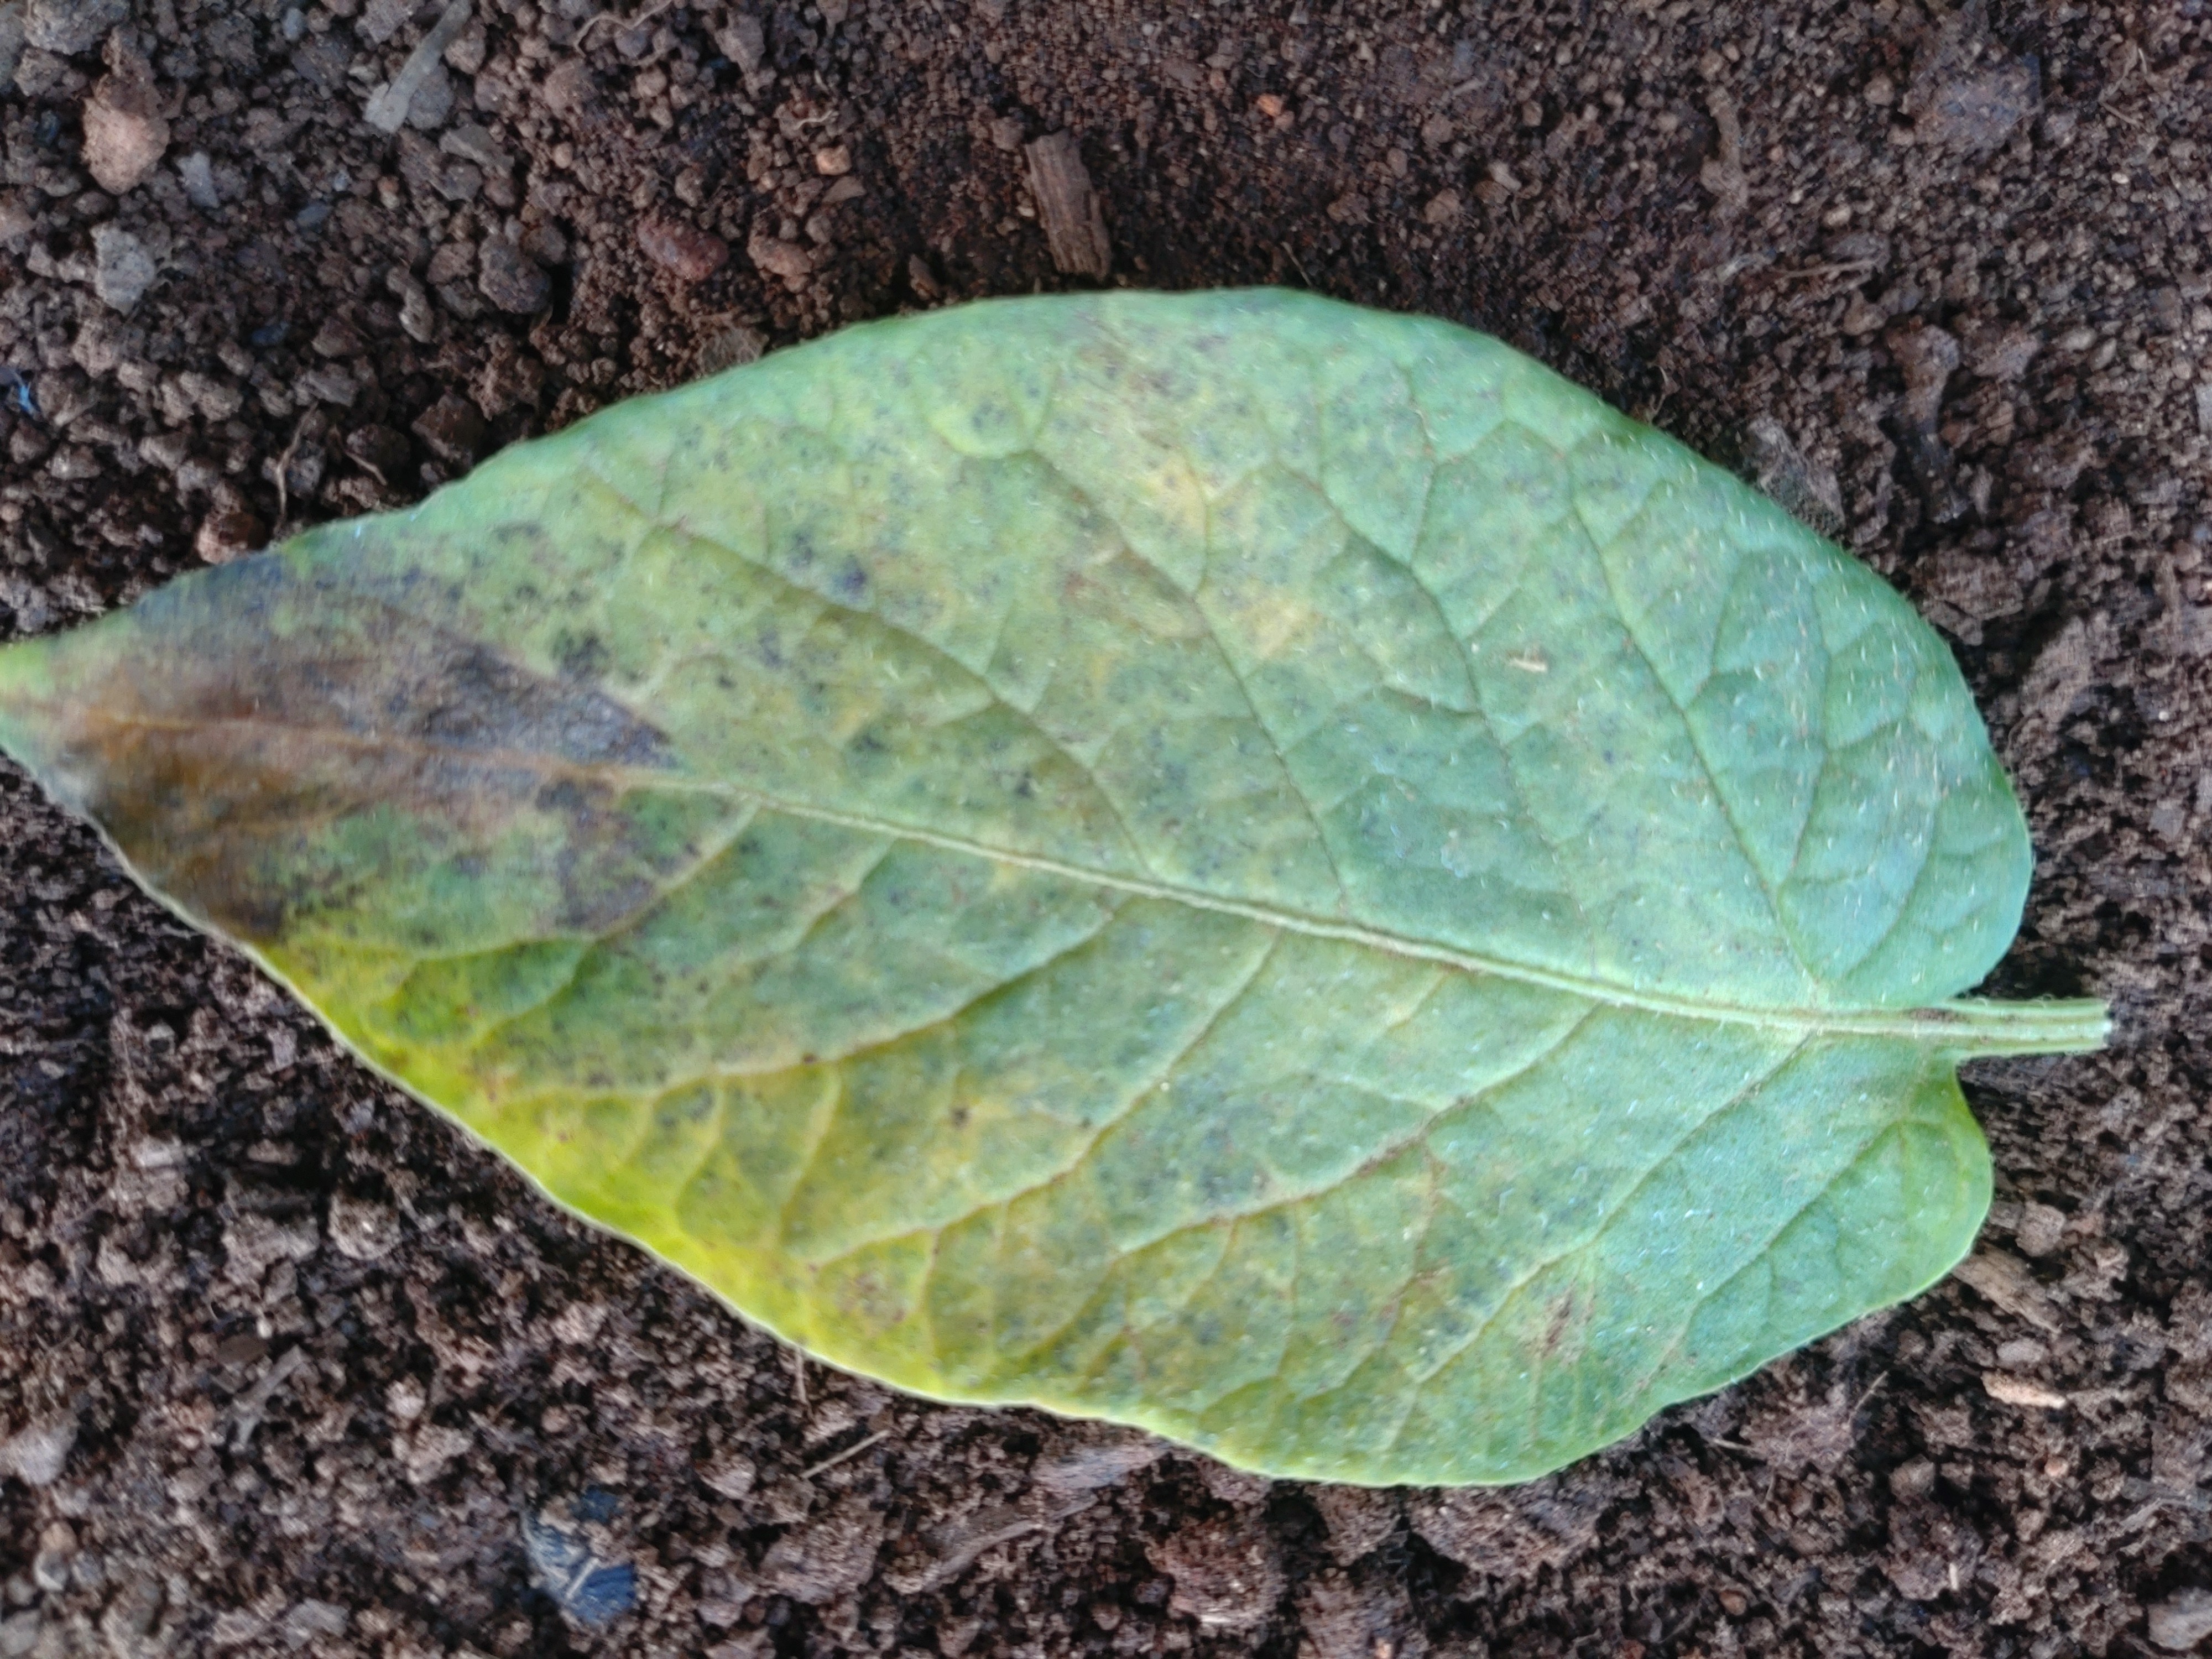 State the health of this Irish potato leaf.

late blight
